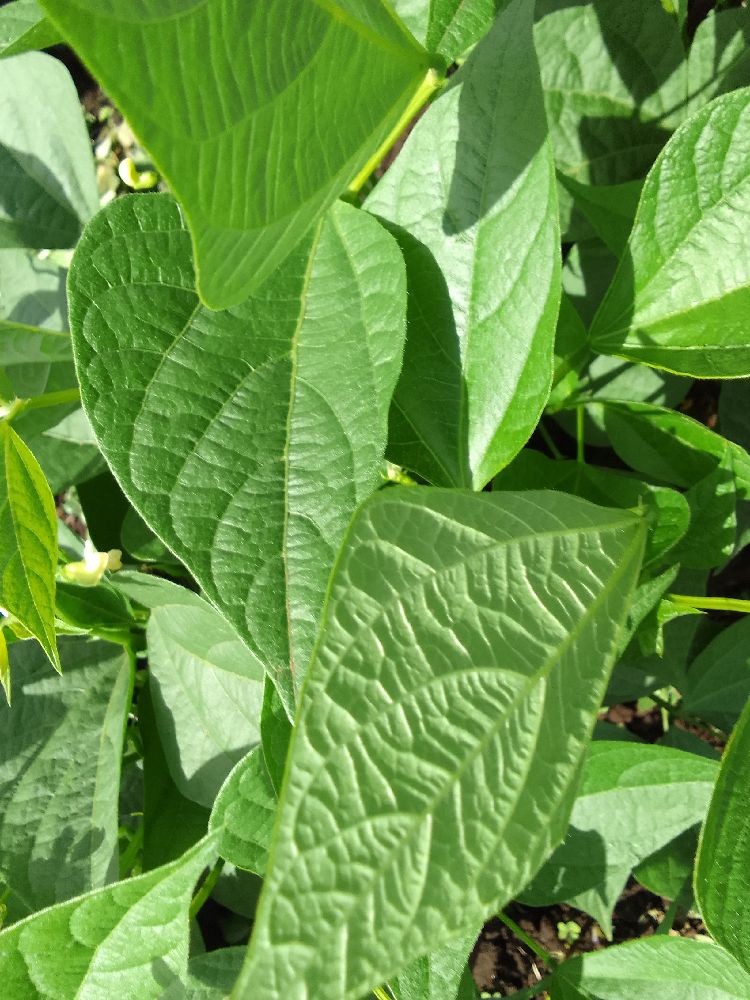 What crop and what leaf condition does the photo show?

common bean, healthy
